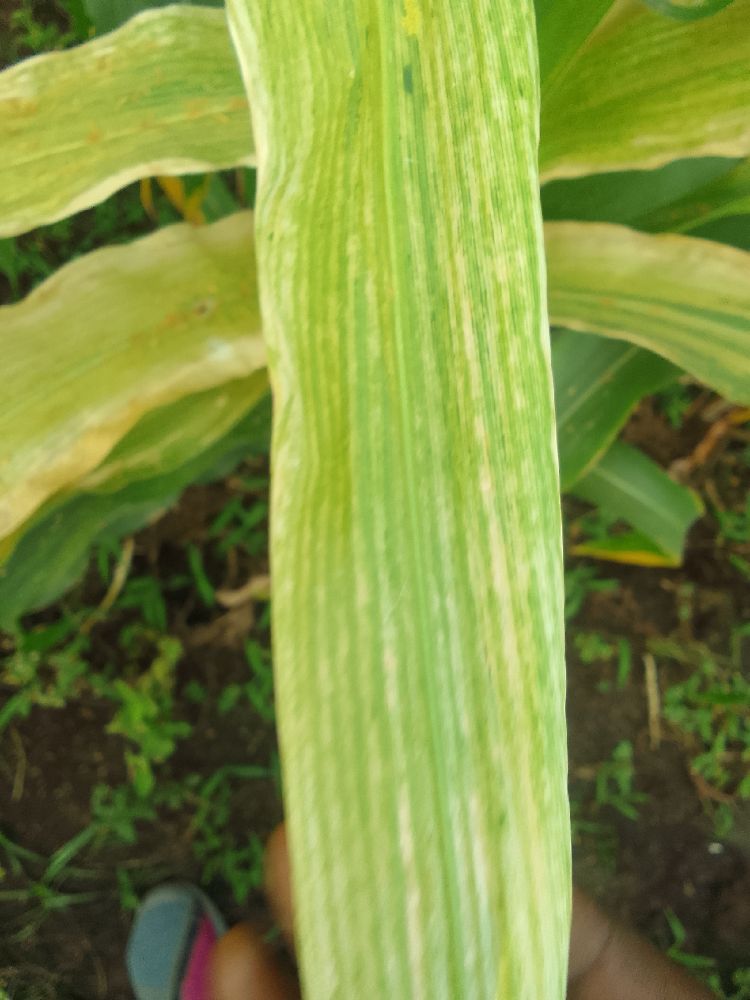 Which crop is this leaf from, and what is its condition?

maize, maize lethal necrosis
